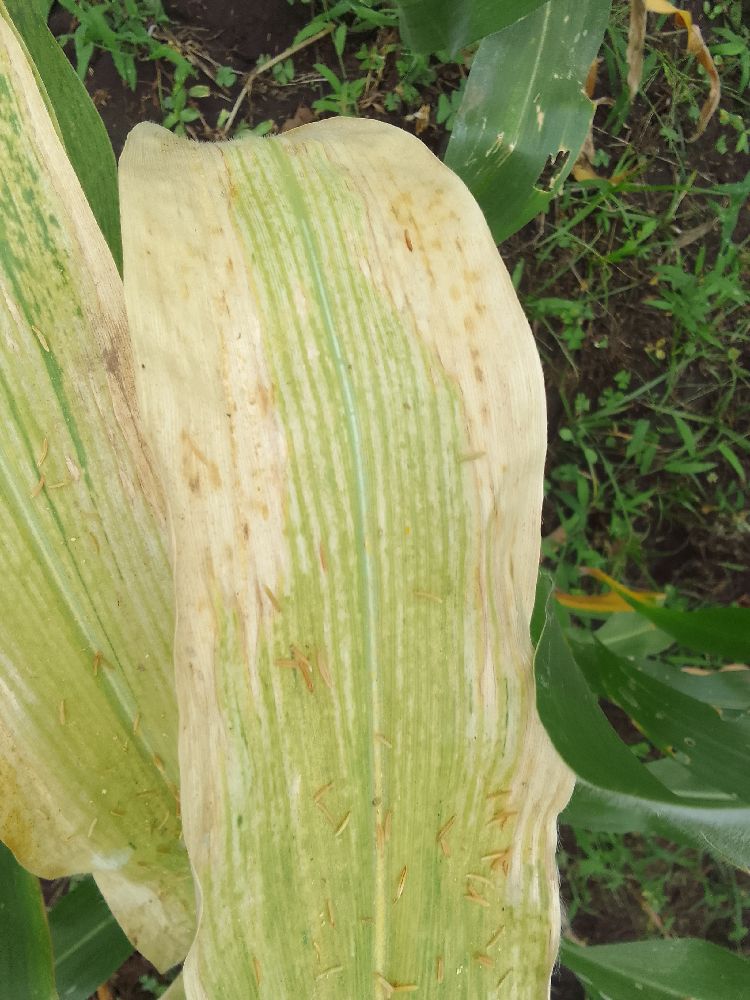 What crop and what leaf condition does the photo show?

maize, maize lethal necrosis
